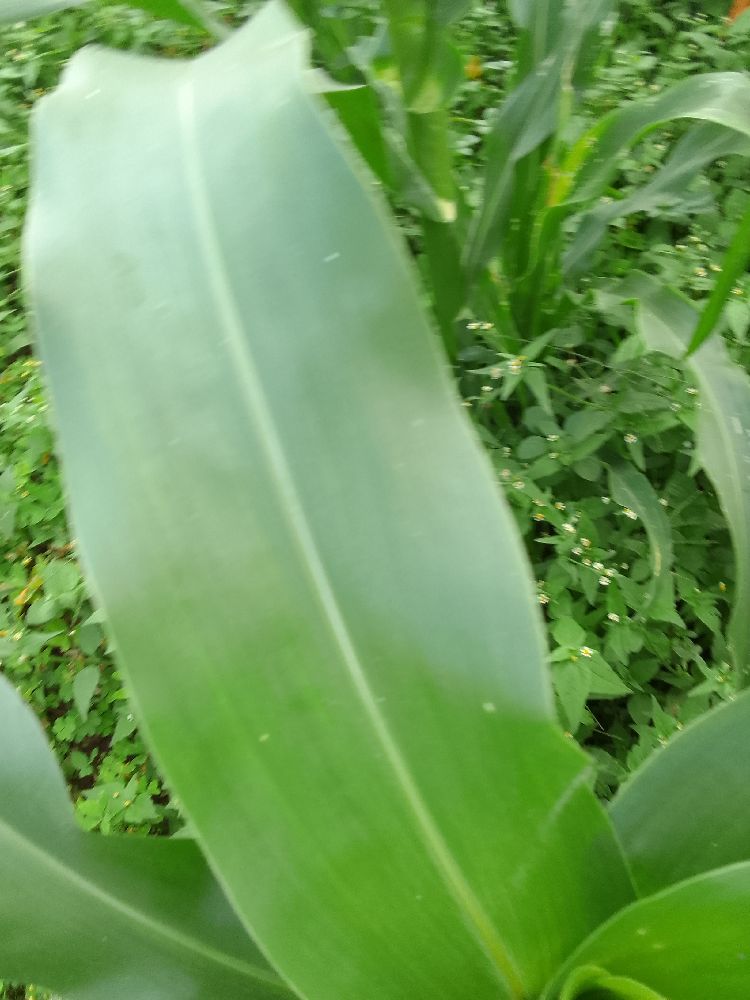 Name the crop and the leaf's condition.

maize, healthy
